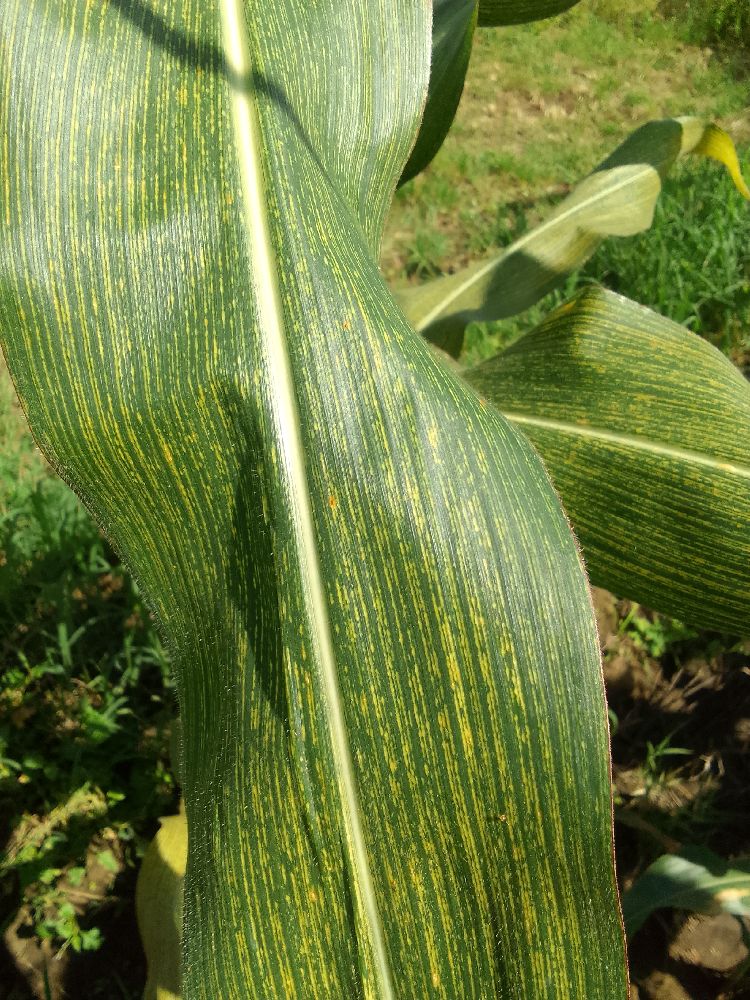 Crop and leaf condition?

maize, maize streak virus
